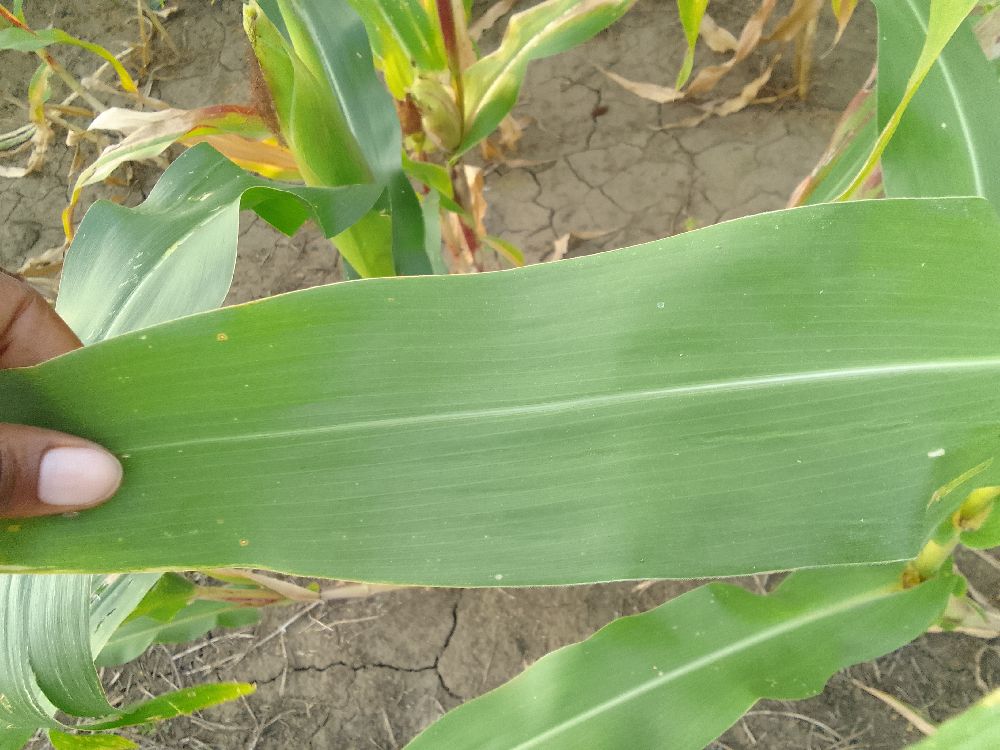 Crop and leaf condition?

maize, healthy
